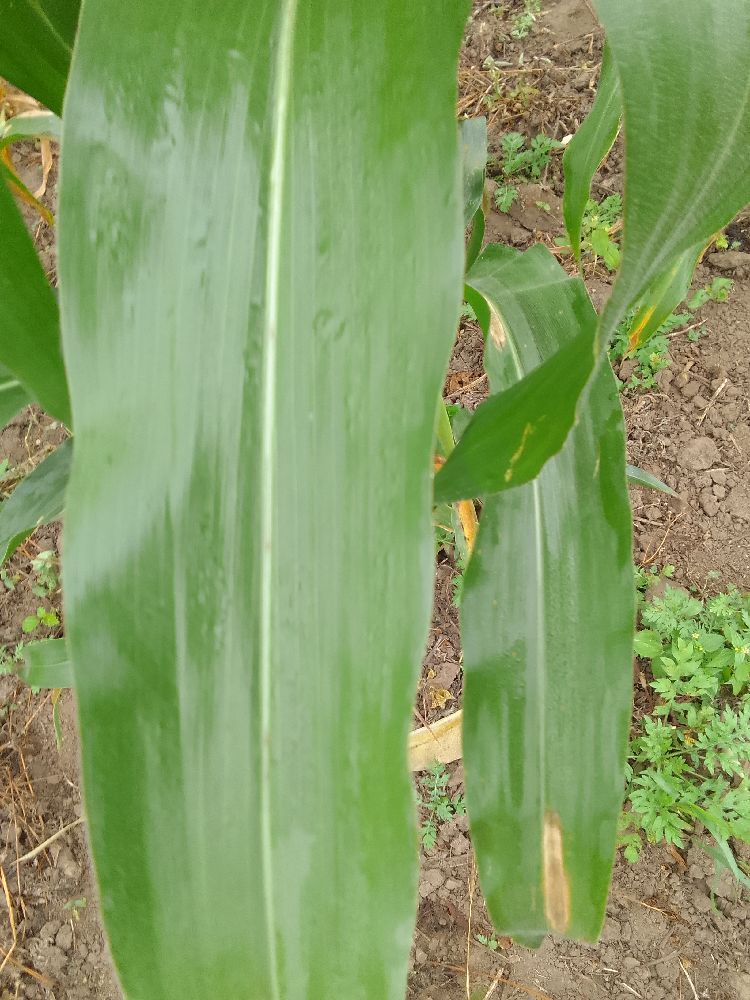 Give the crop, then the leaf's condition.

maize, healthy
